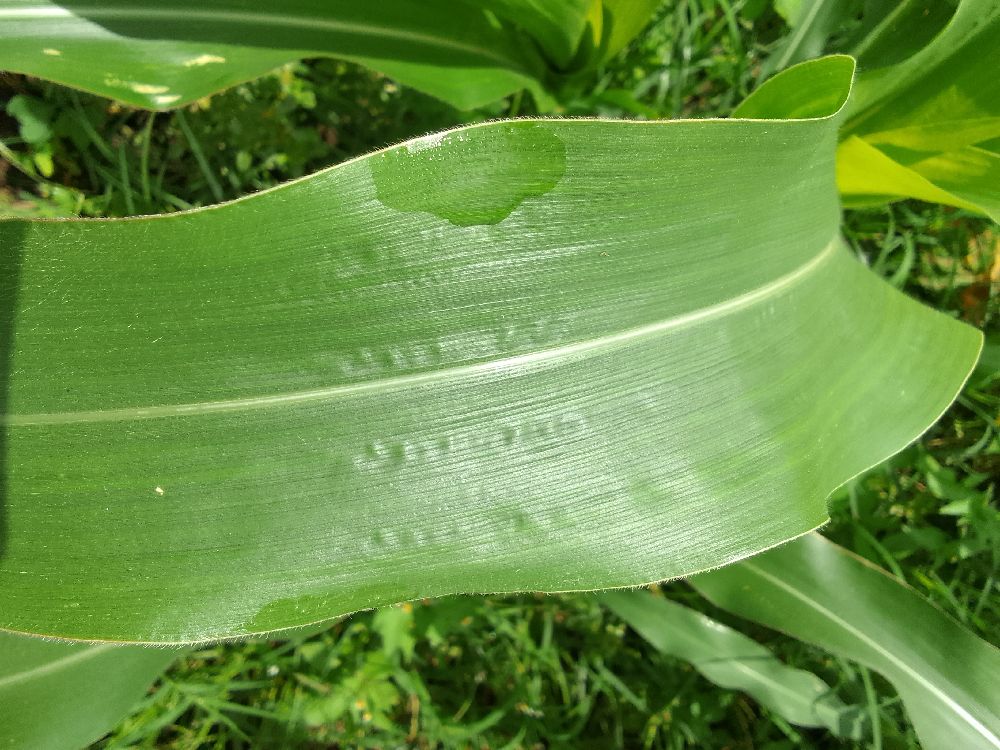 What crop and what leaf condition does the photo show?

maize, healthy
